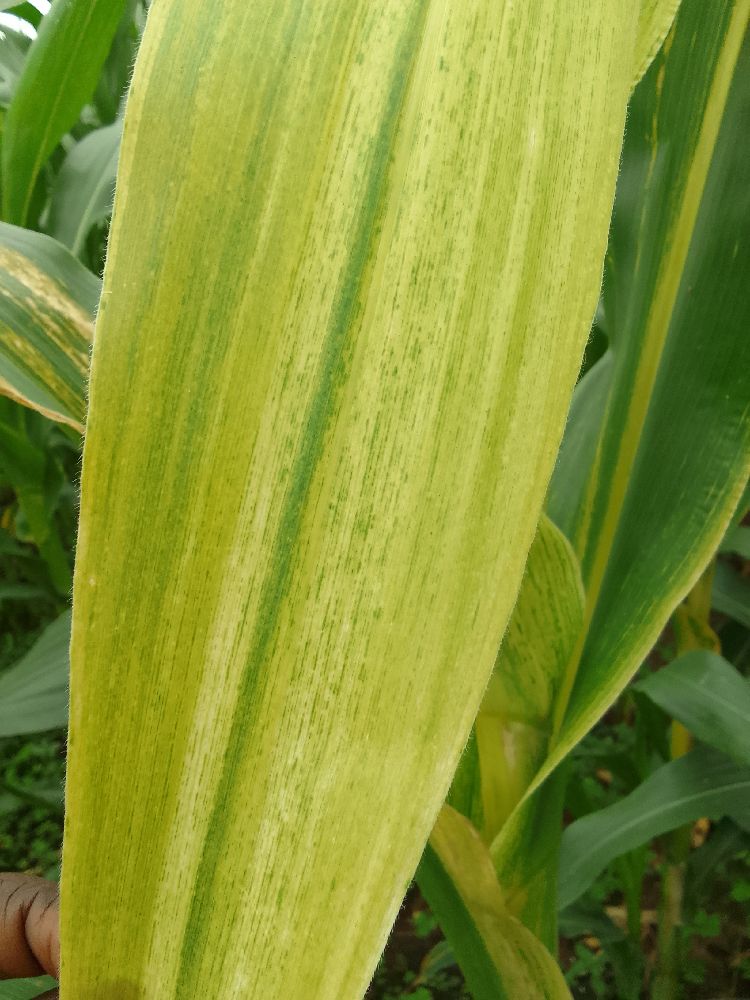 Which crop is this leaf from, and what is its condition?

maize, maize lethal necrosis
